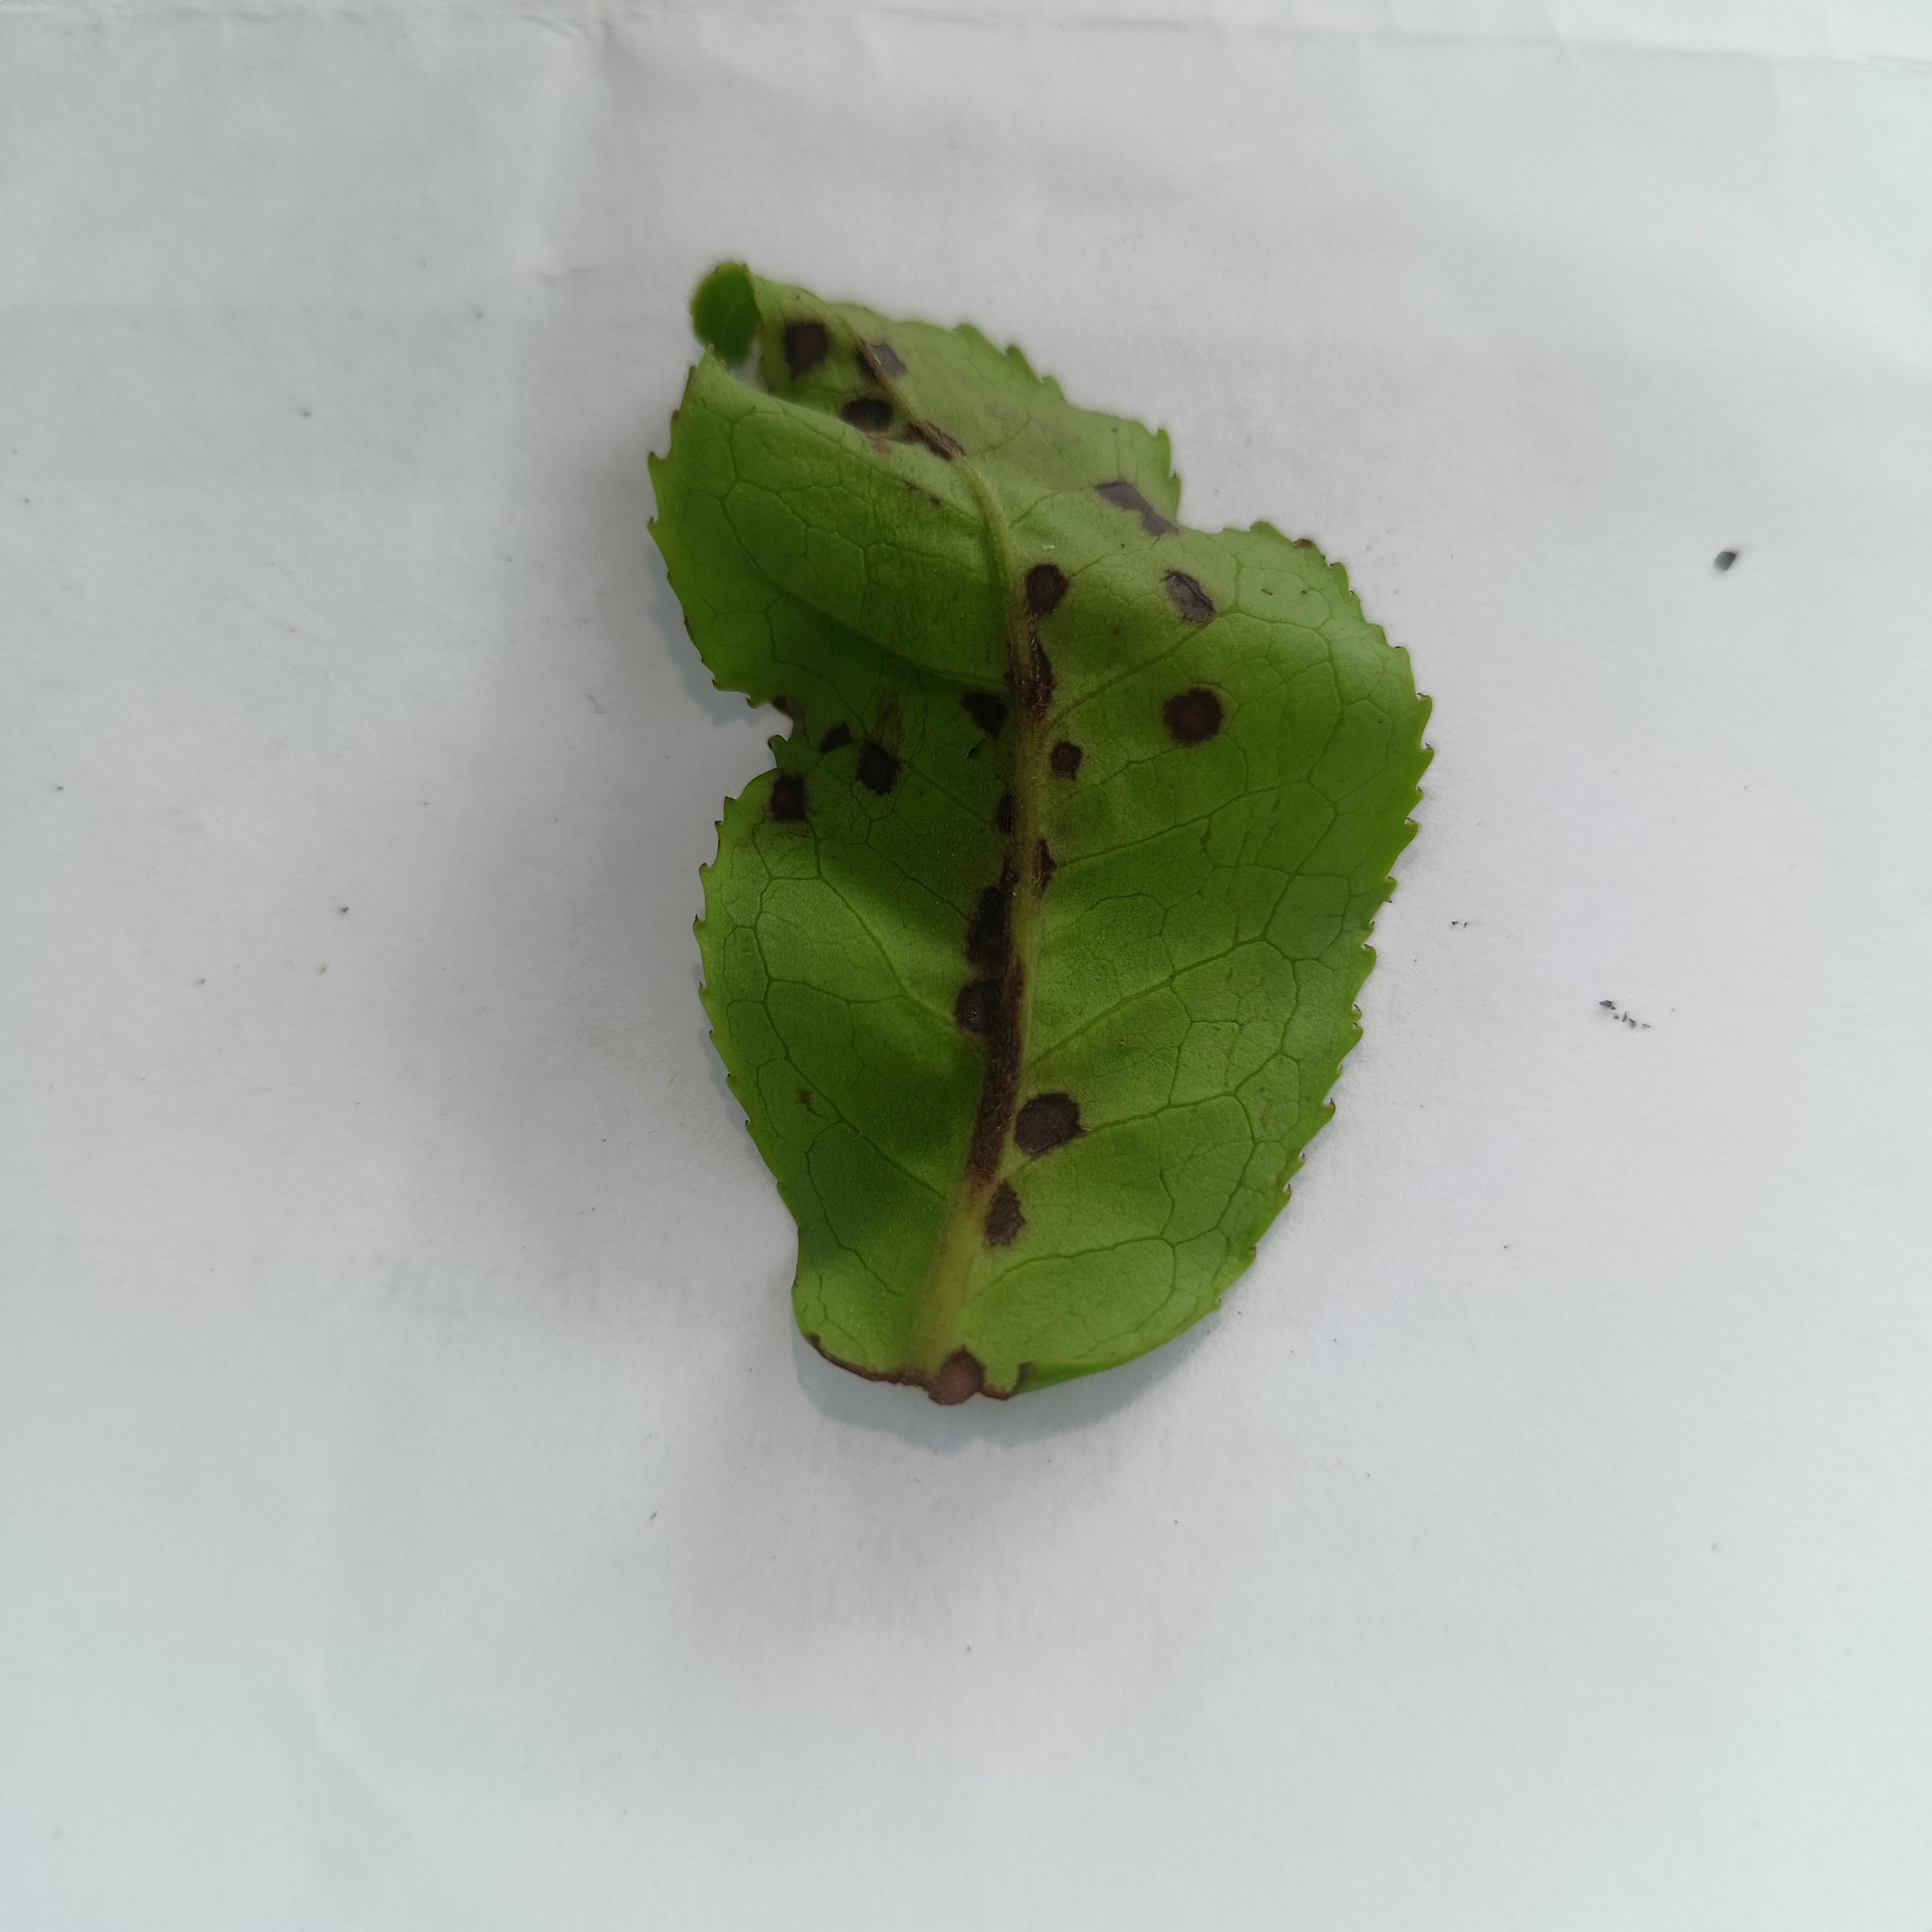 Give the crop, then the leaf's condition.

tea, helopeltis
